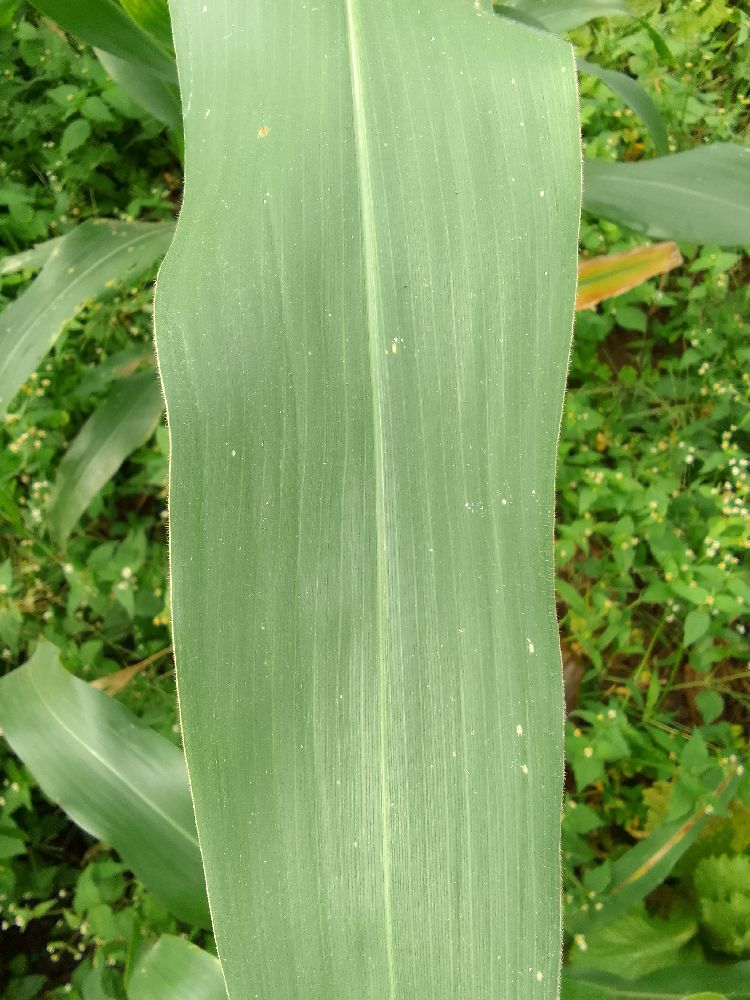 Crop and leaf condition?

maize, healthy
